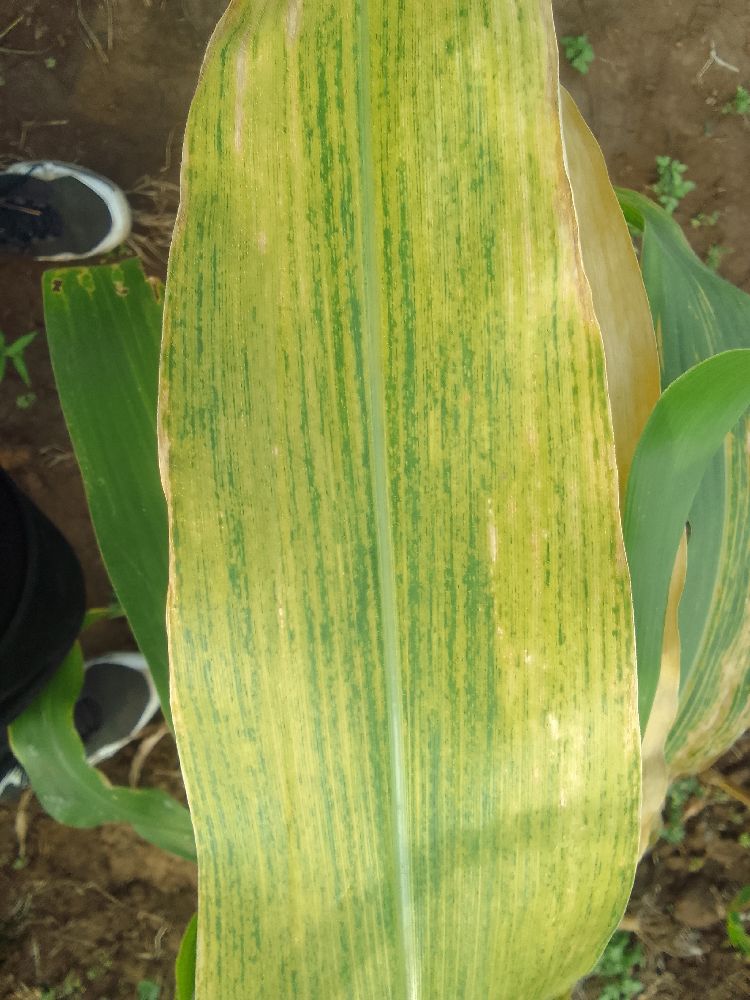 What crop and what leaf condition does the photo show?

maize, maize lethal necrosis
